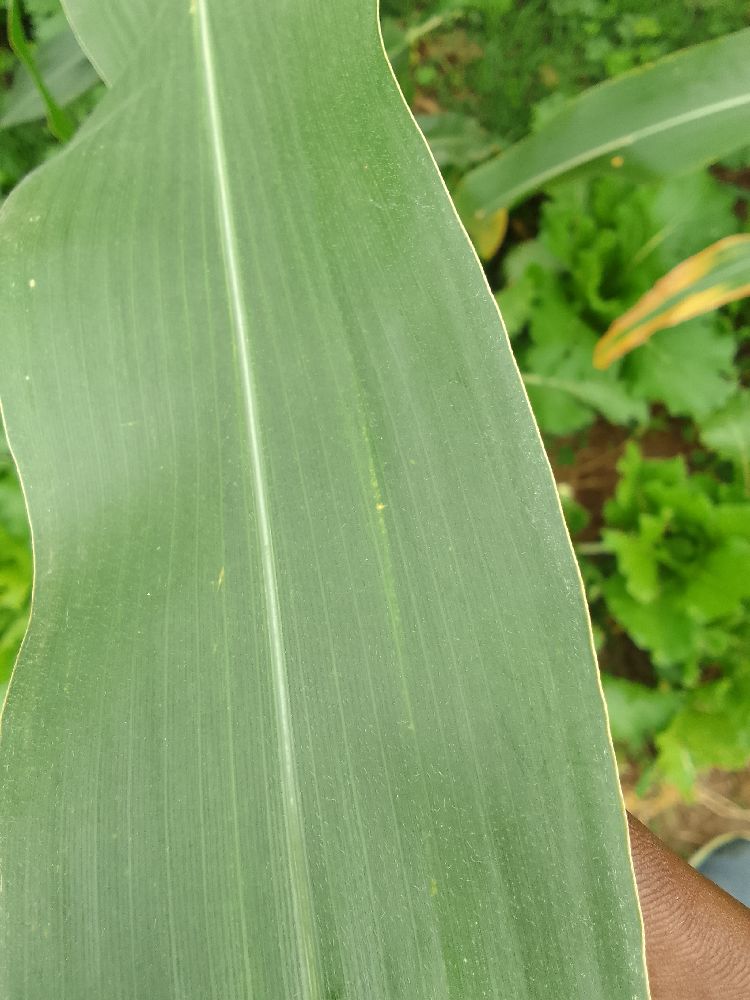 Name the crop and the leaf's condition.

maize, healthy
